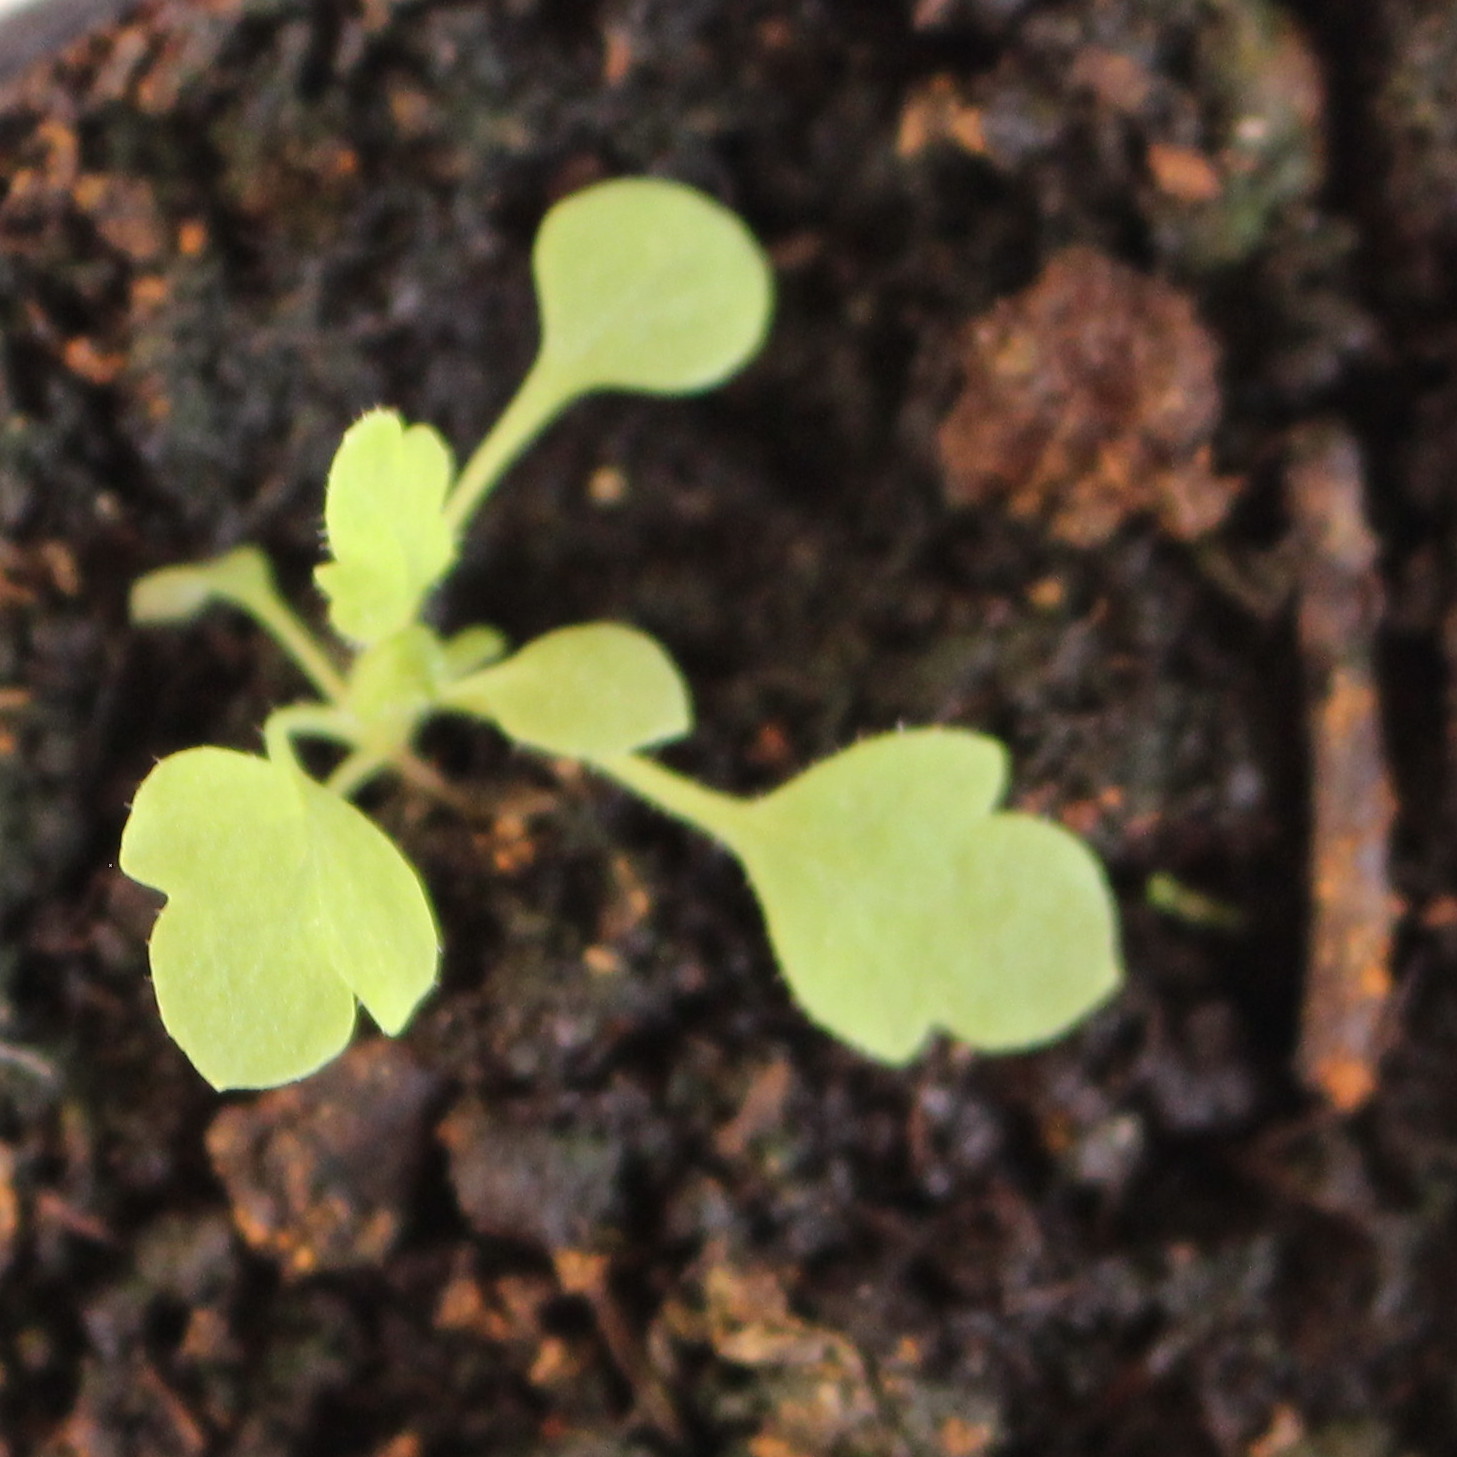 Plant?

Papaver rhoeas
